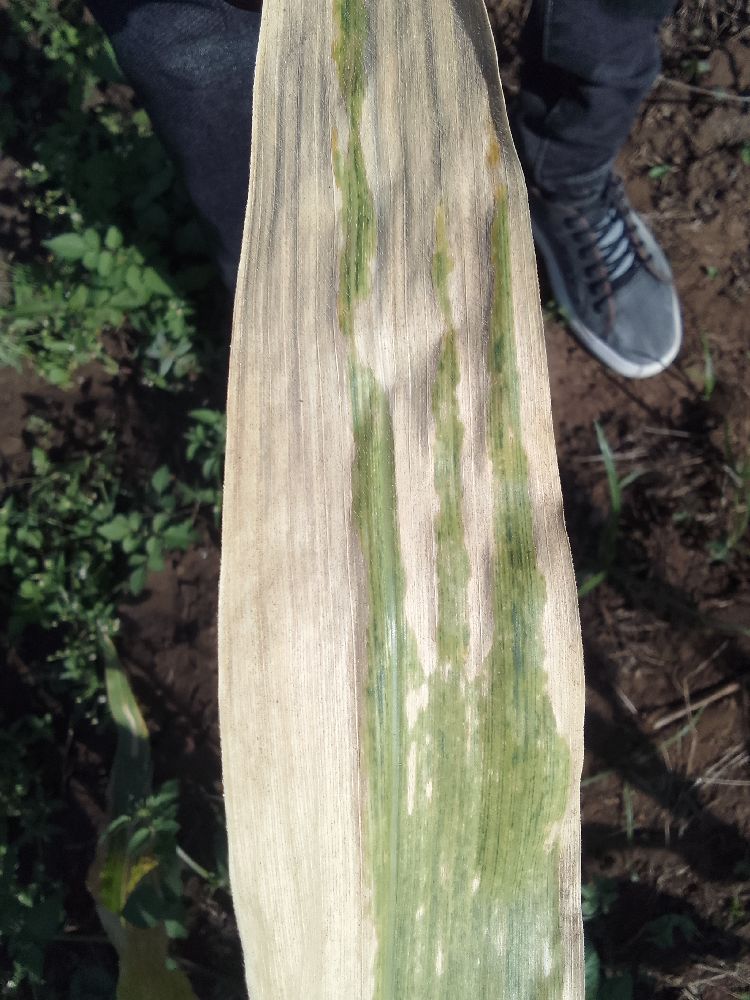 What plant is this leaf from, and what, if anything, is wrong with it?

maize, maize lethal necrosis
